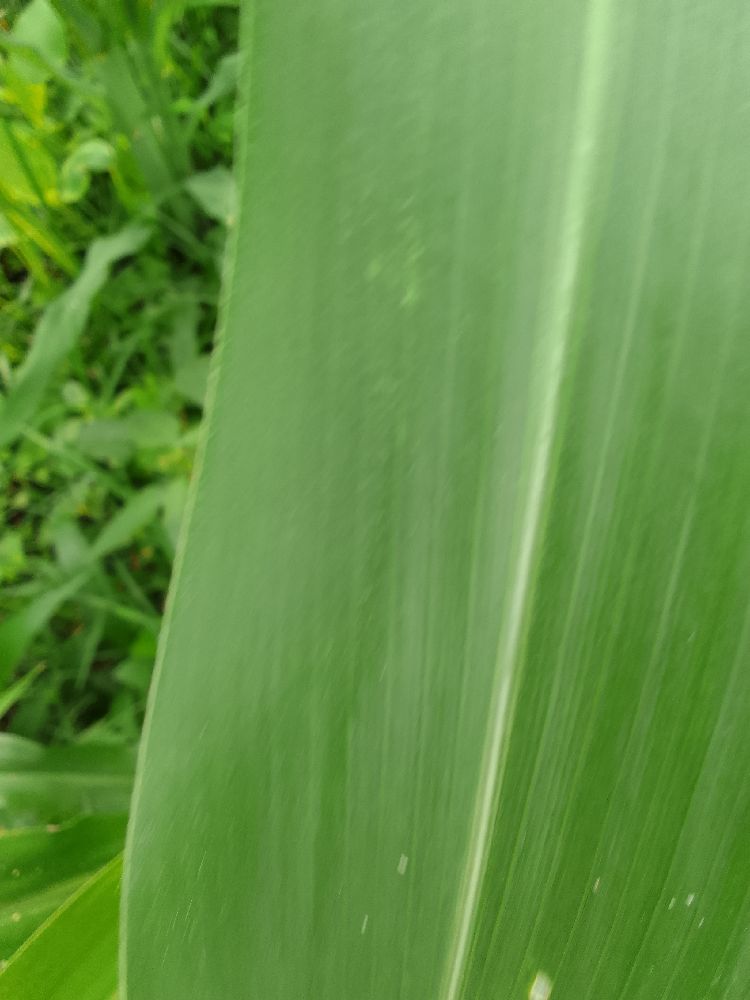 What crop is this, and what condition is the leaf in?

maize, healthy
